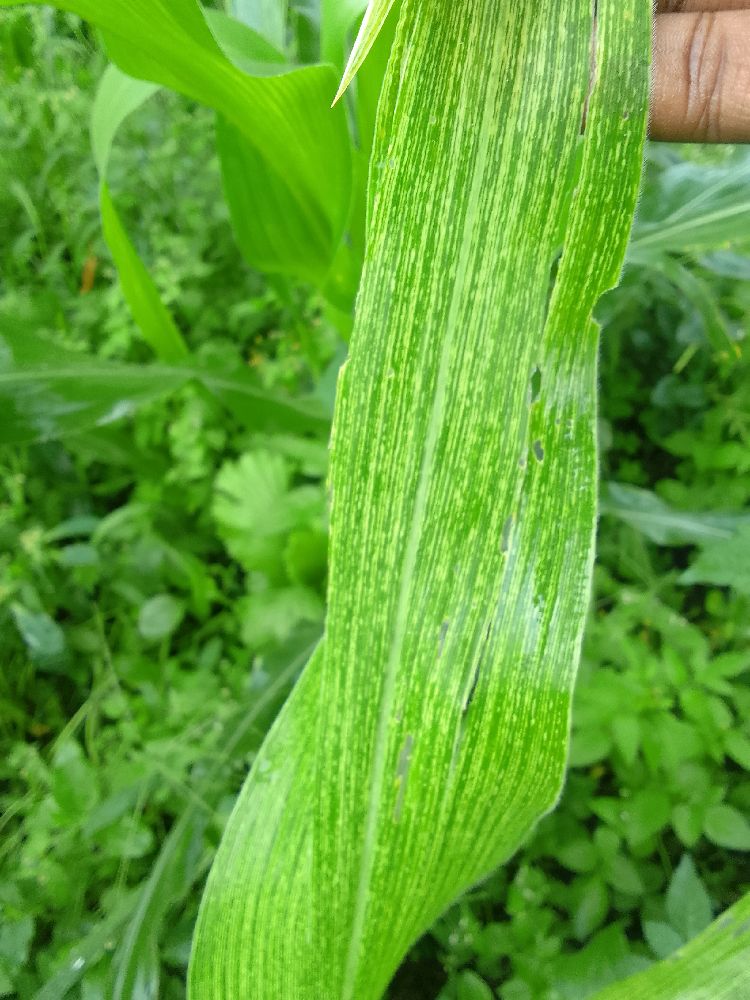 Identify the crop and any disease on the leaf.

maize, healthy
